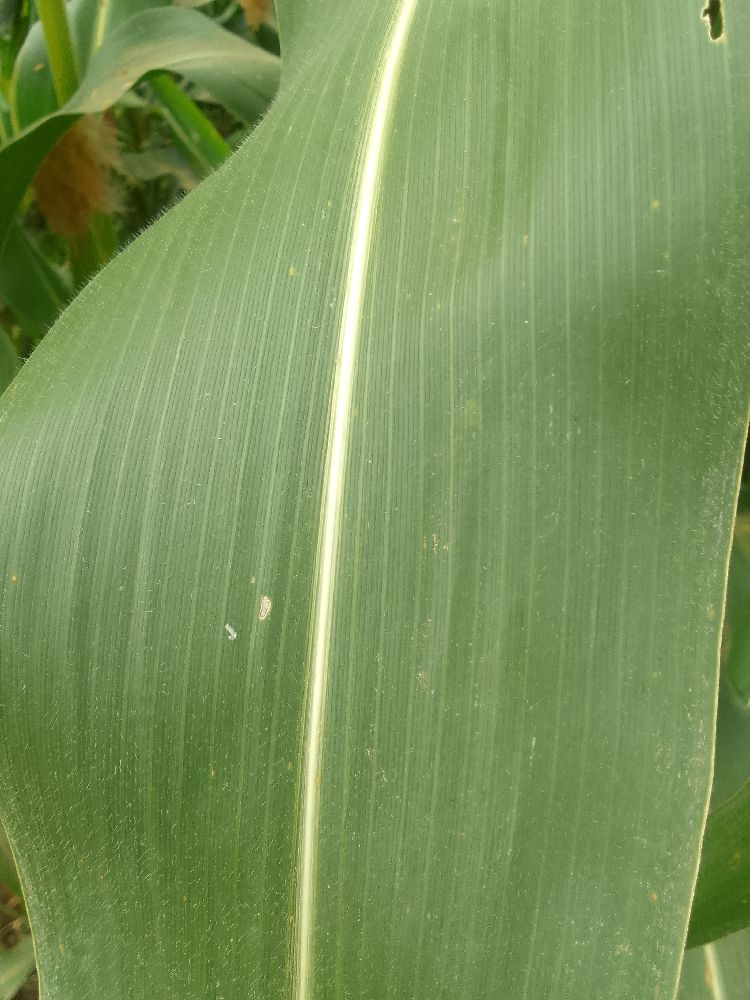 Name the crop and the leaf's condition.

maize, healthy
